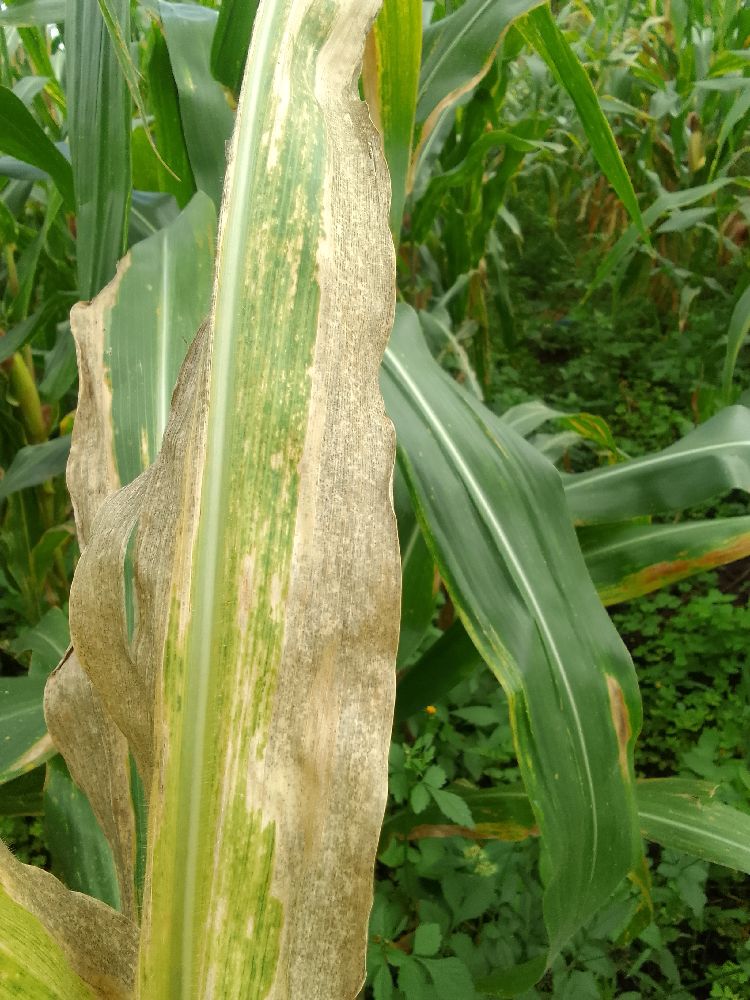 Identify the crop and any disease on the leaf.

maize, maize lethal necrosis
